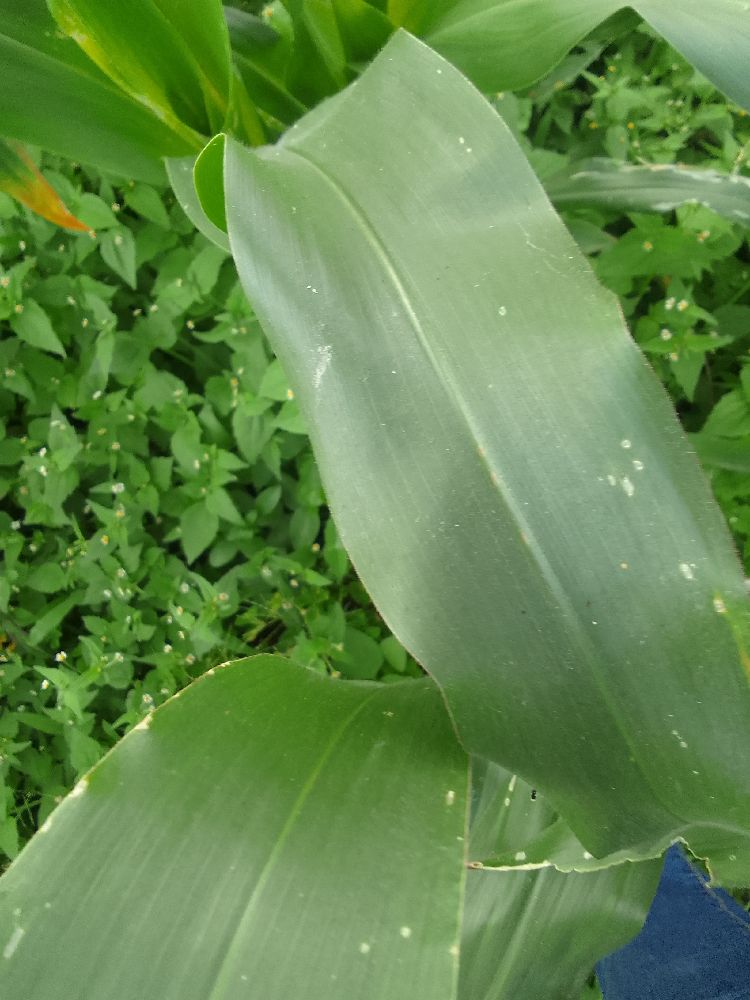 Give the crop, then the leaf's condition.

maize, healthy
